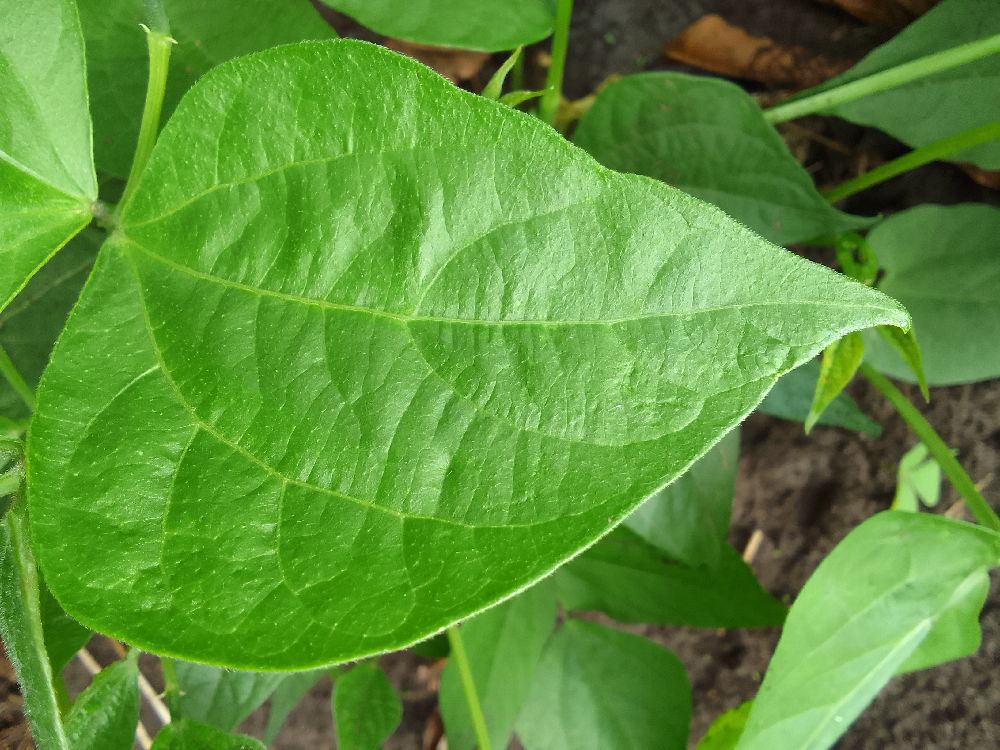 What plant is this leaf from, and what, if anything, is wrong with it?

common bean, healthy
